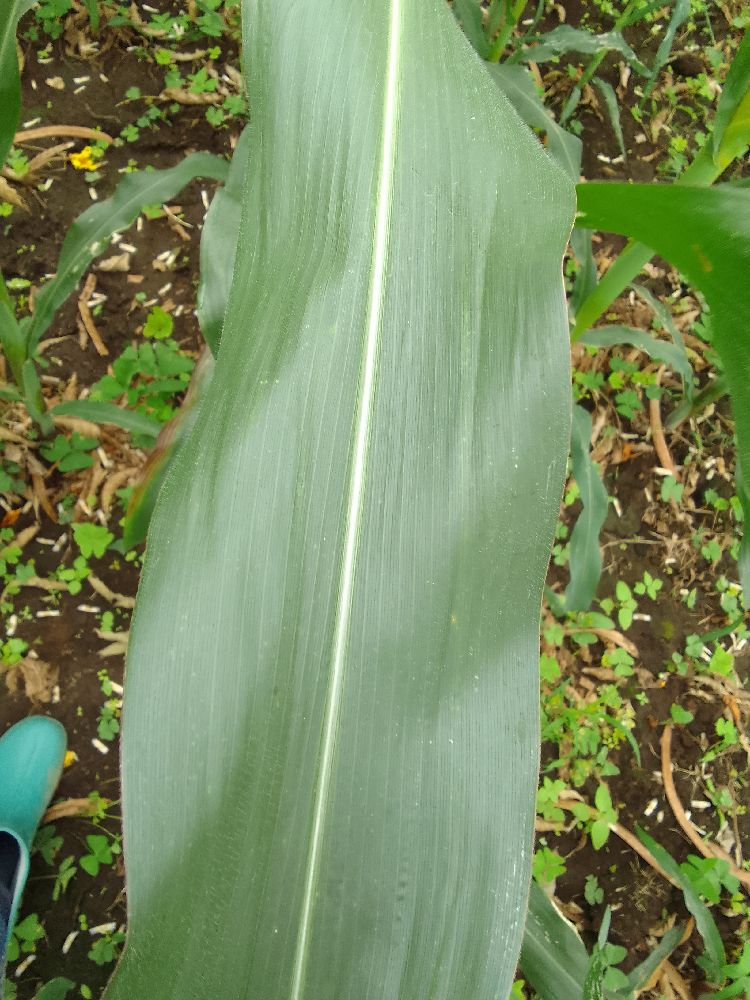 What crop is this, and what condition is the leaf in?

maize, healthy
